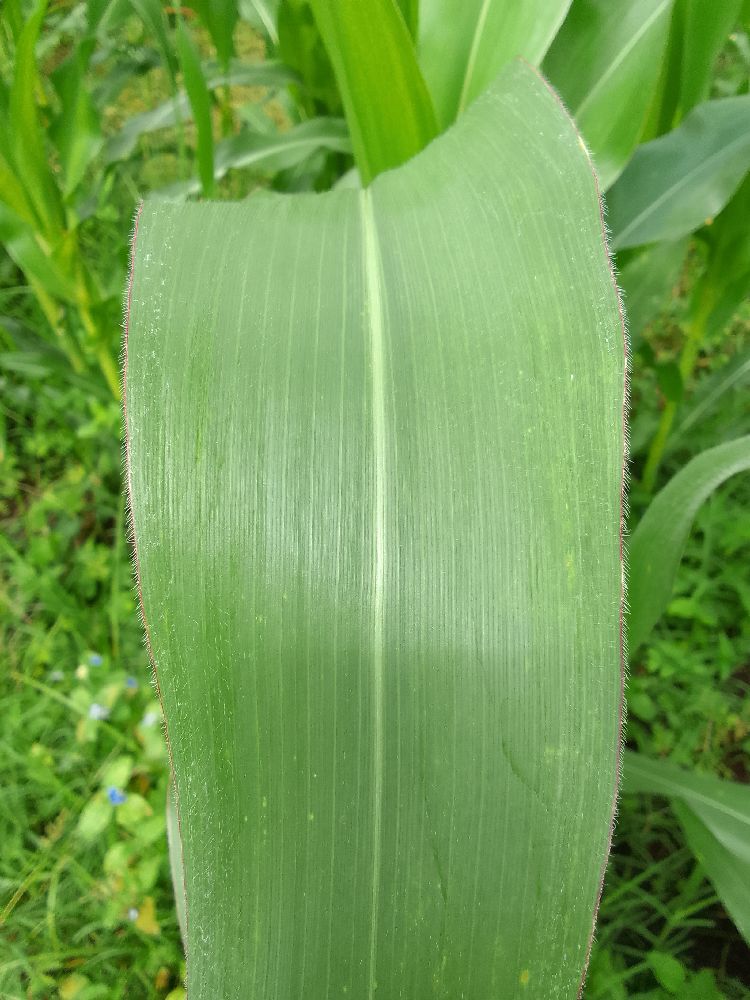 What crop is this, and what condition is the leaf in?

maize, healthy
